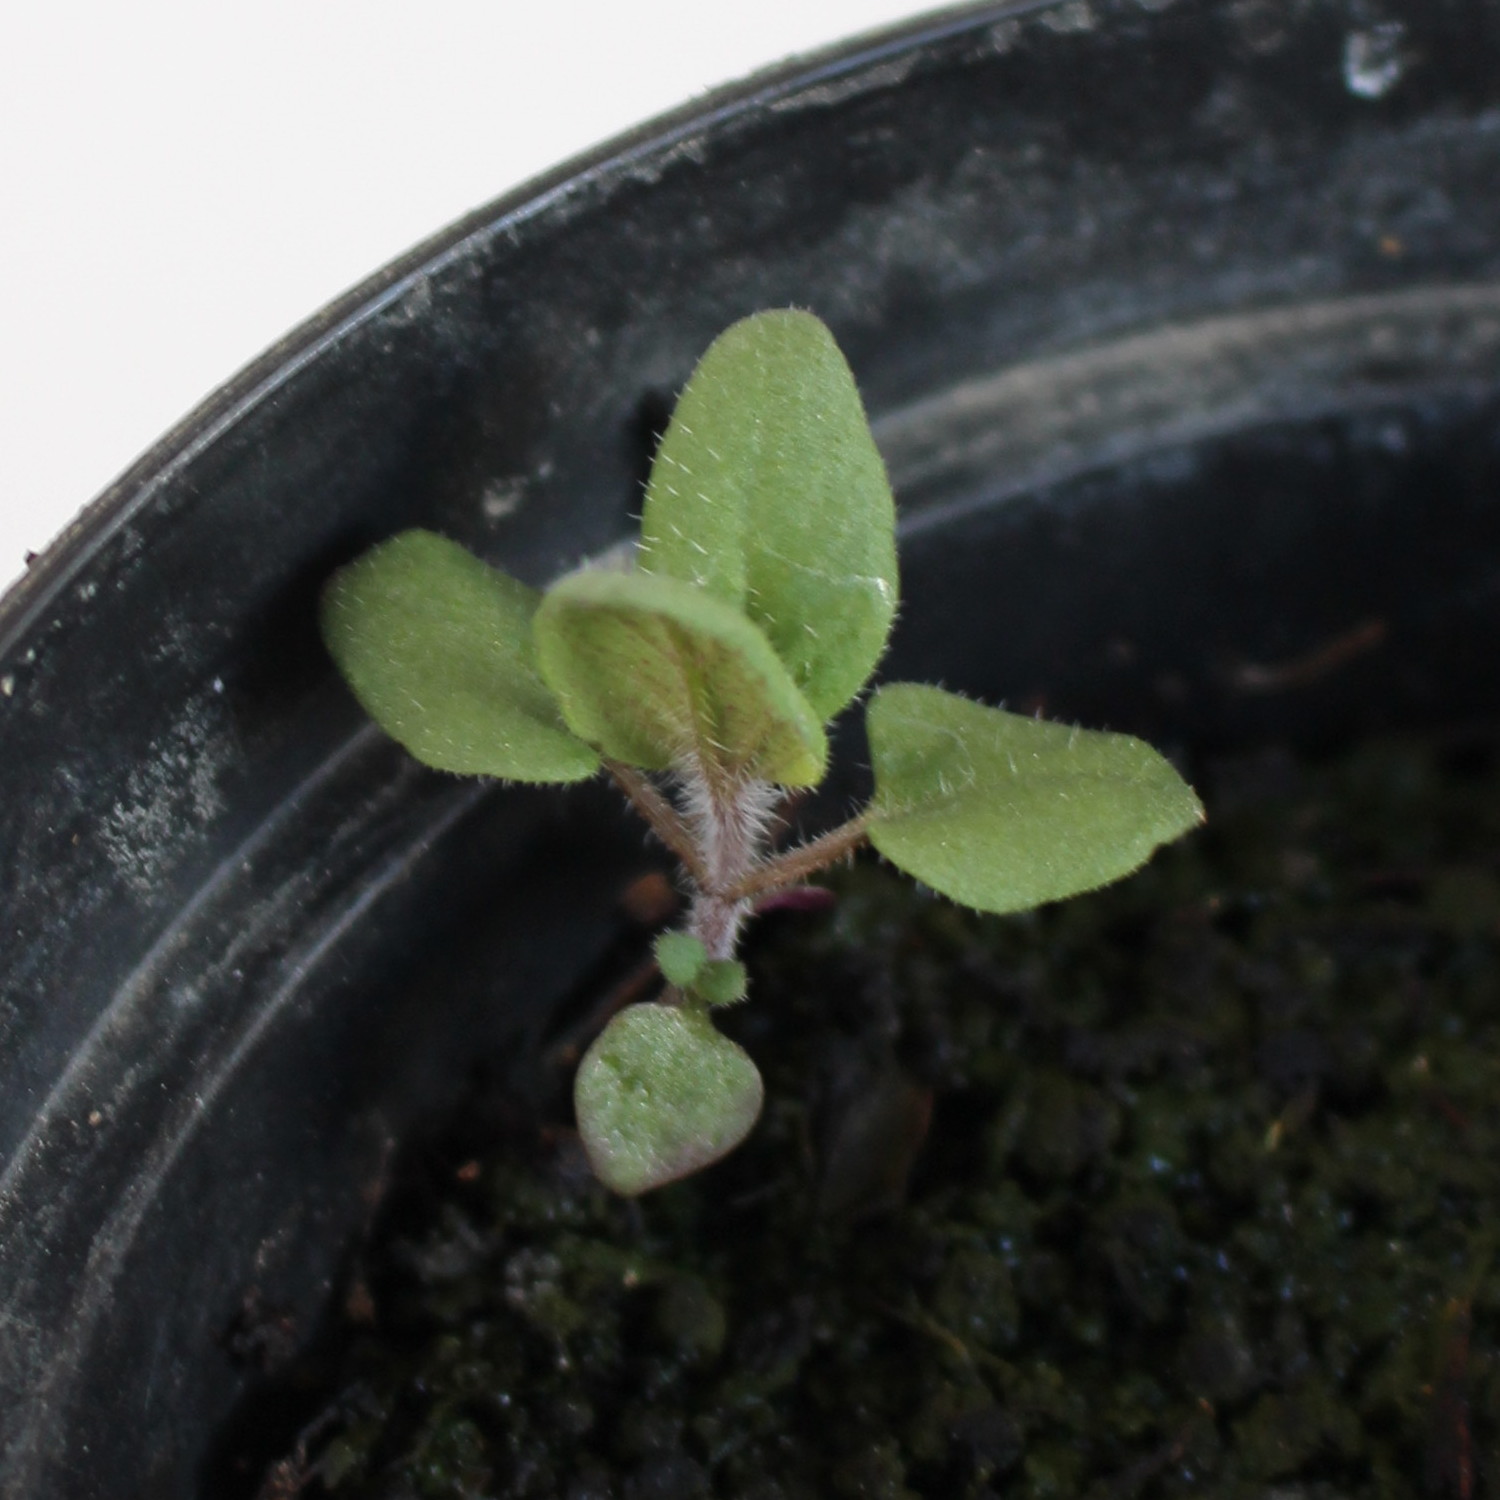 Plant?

Veronica persica
